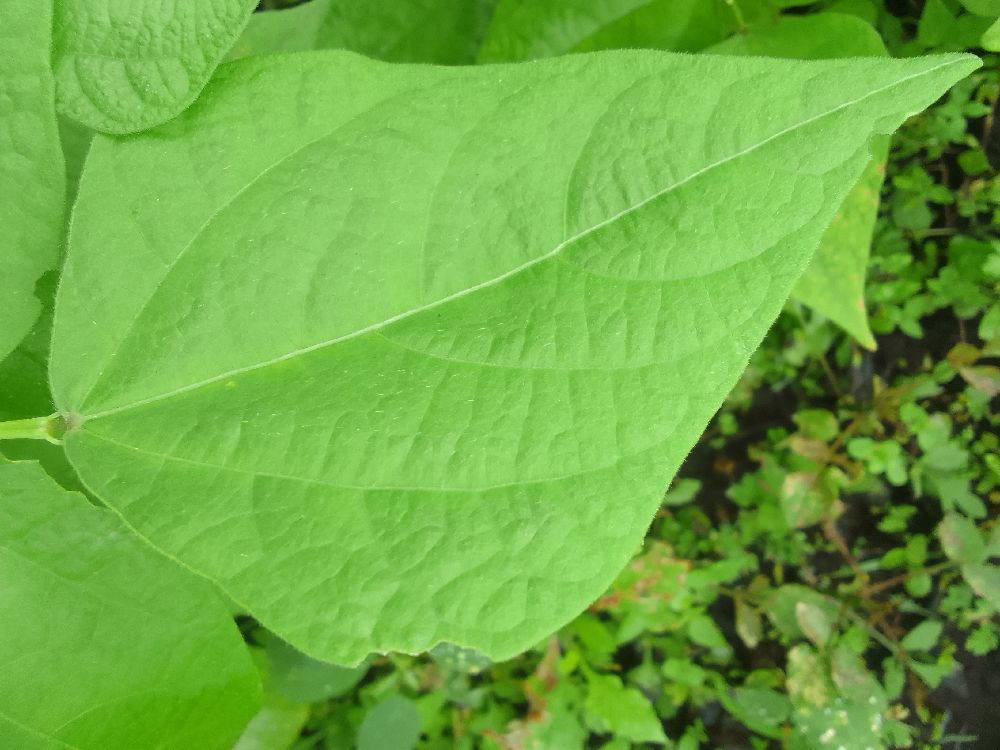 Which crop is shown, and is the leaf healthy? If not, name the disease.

common bean, healthy
